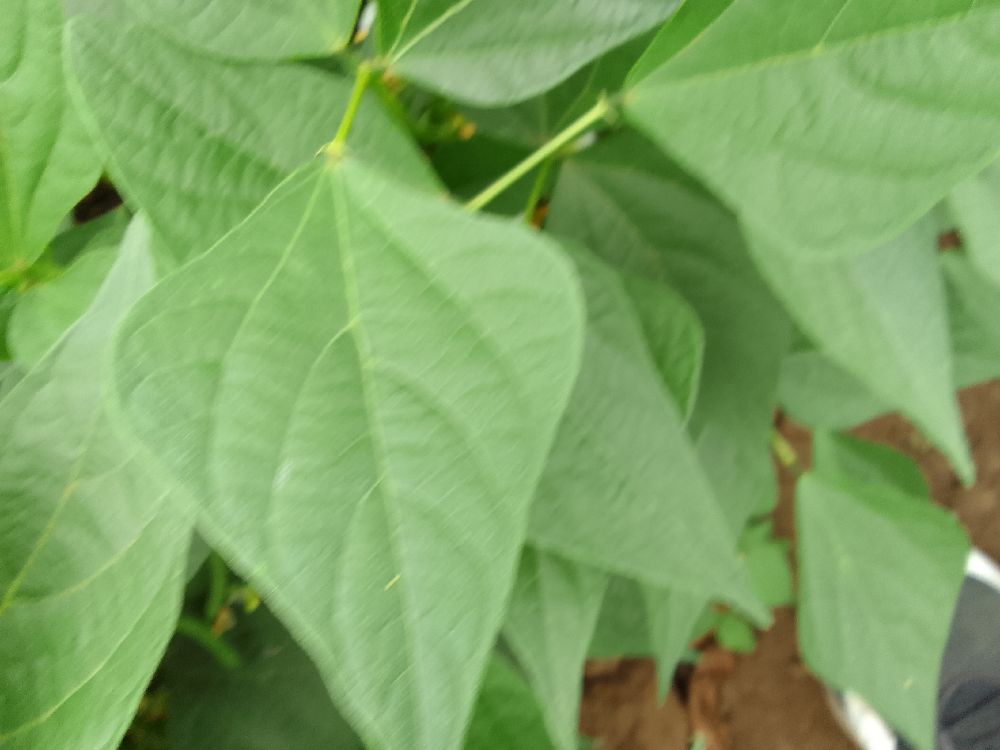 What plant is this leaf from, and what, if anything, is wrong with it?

common bean, healthy
